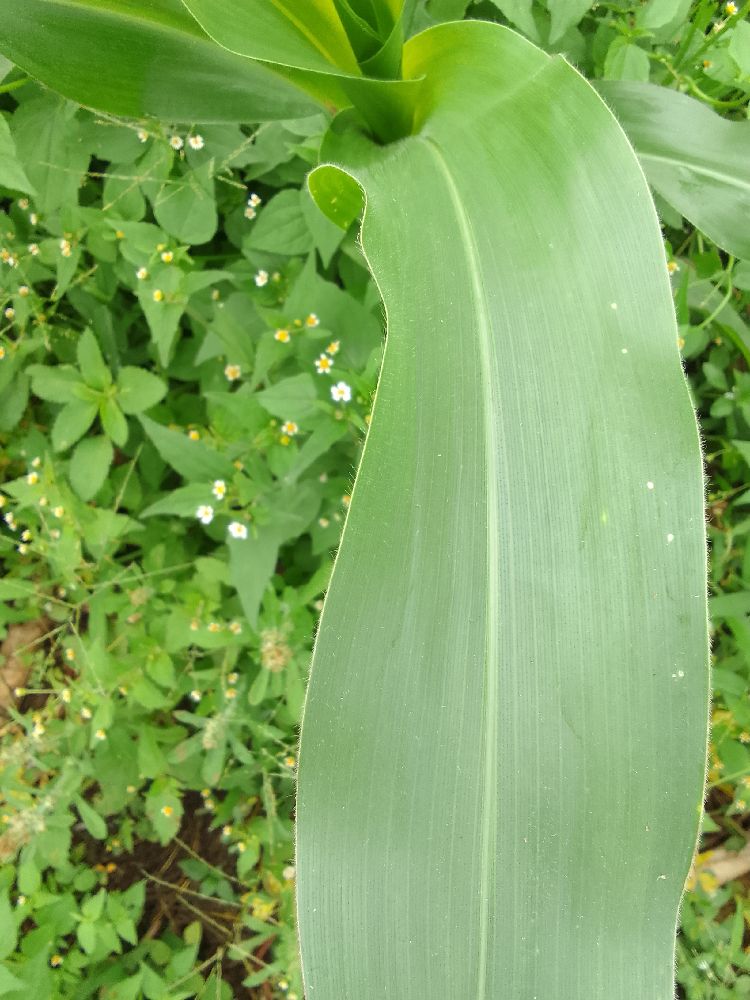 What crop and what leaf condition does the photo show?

maize, healthy
